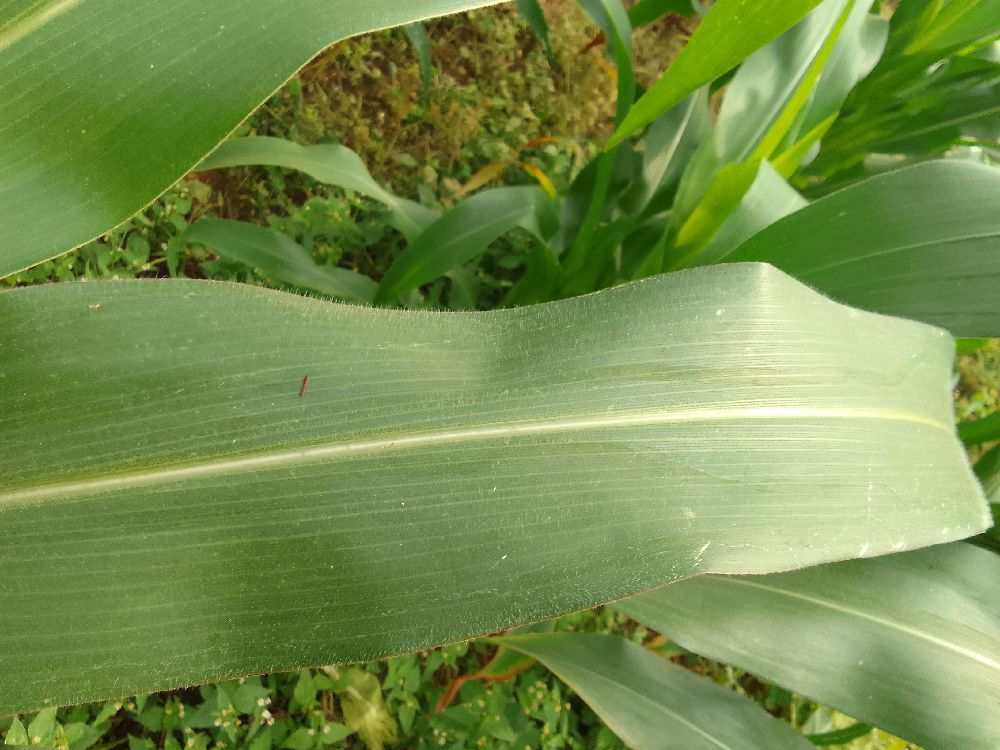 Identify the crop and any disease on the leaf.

maize, healthy
